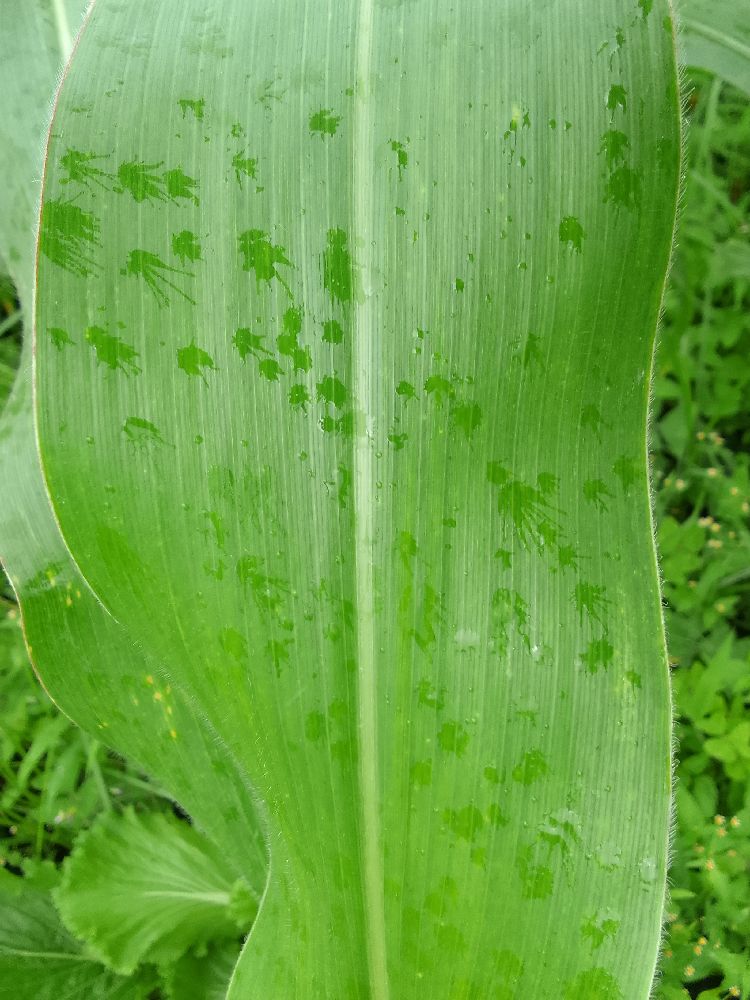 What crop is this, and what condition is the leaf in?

maize, healthy
